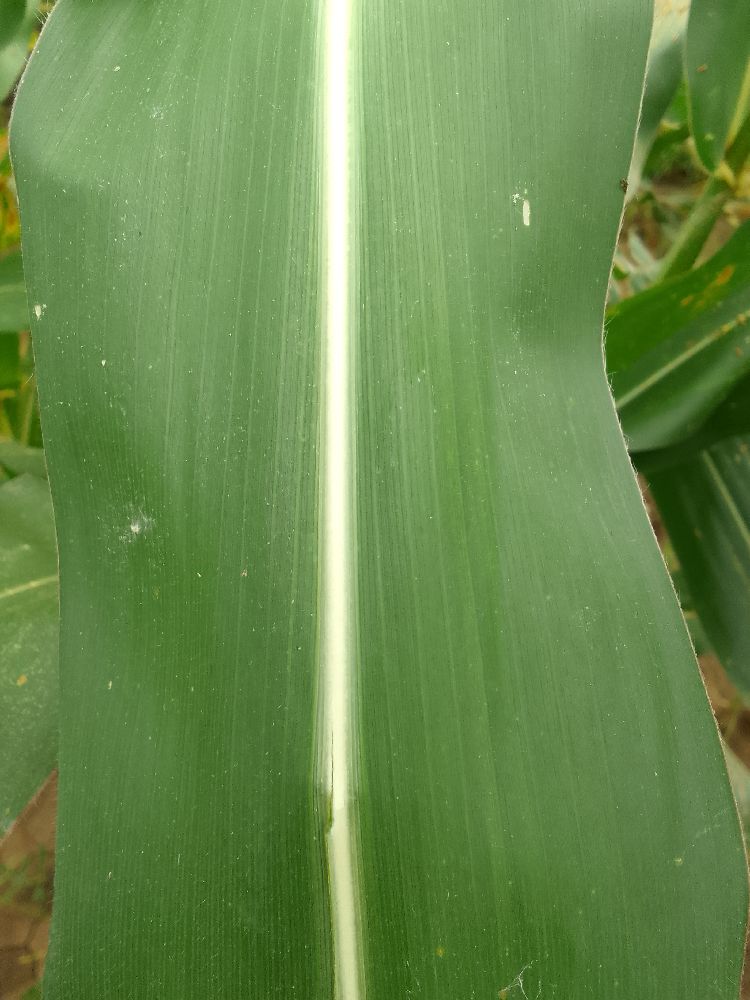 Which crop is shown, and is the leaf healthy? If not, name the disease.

maize, healthy
